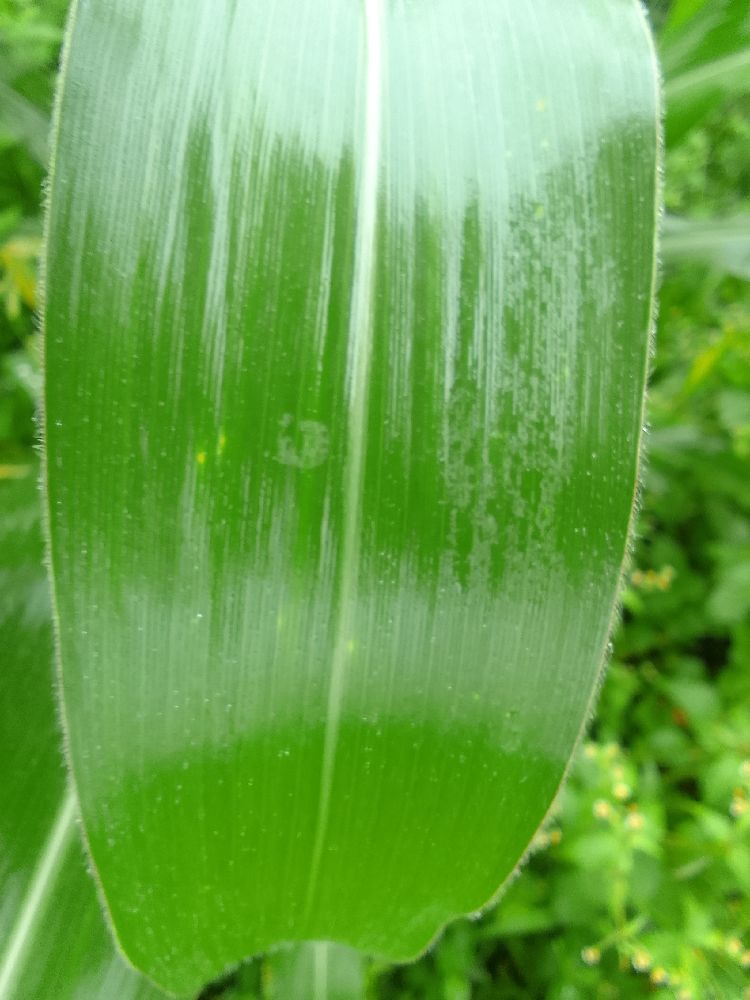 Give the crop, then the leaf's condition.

maize, healthy
